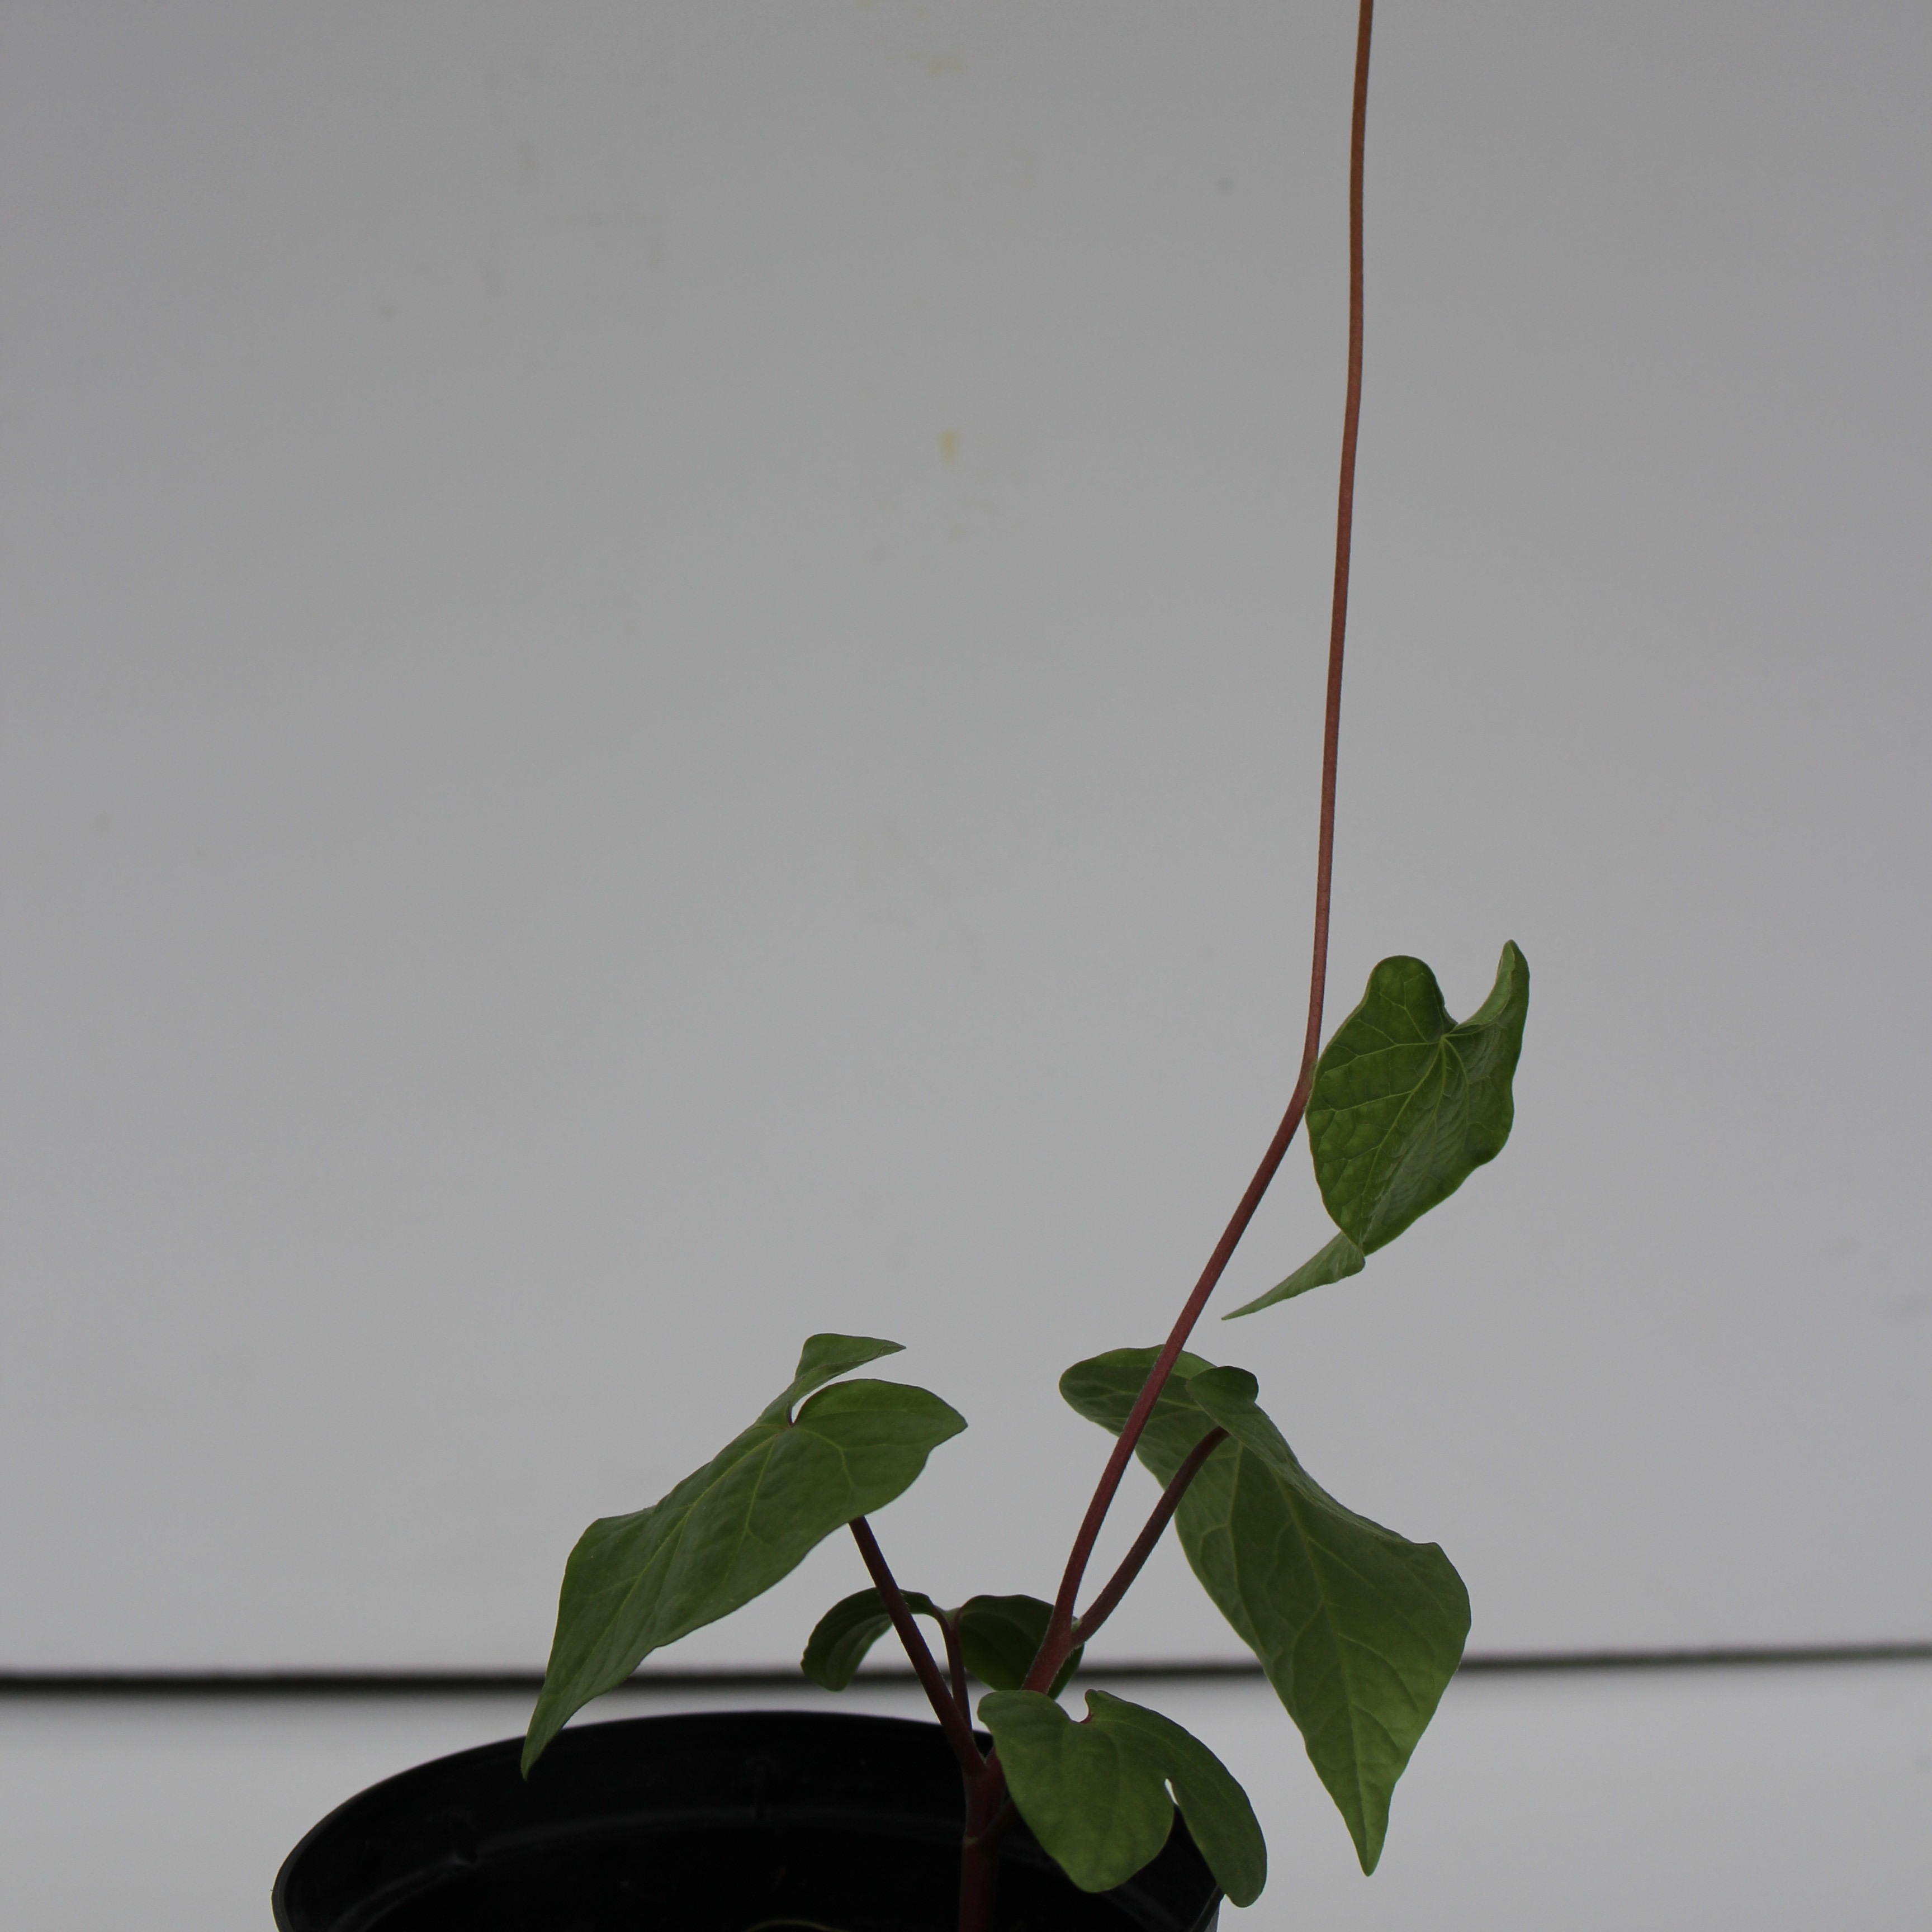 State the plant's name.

Convolvulus arvensis
